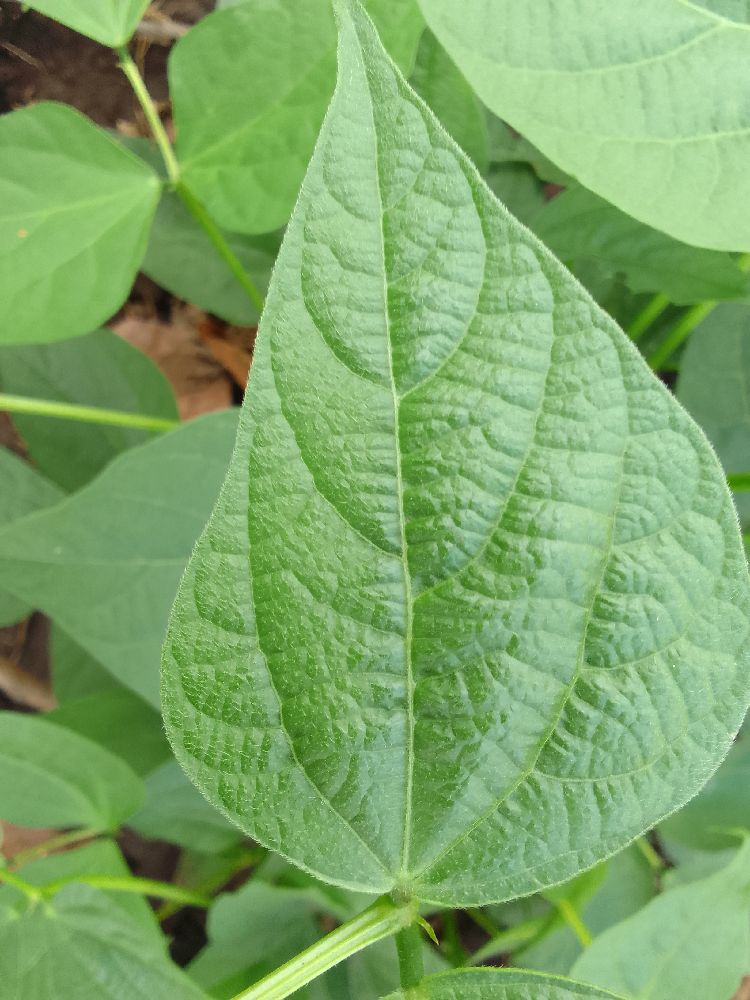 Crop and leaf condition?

common bean, healthy
